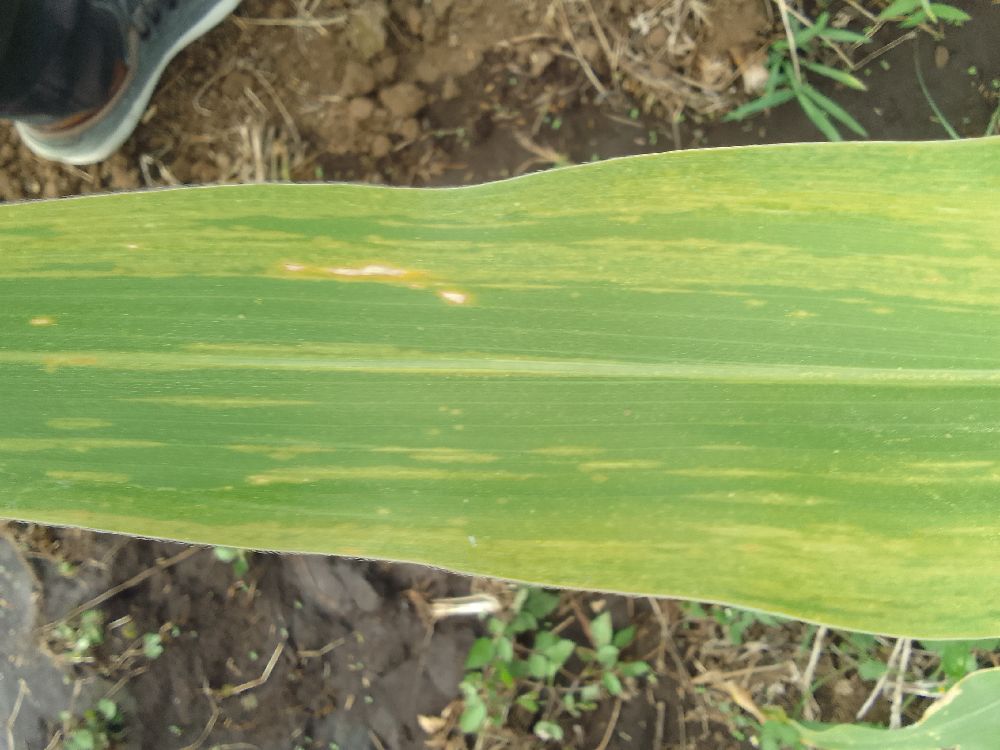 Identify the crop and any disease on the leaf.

maize, maize lethal necrosis
